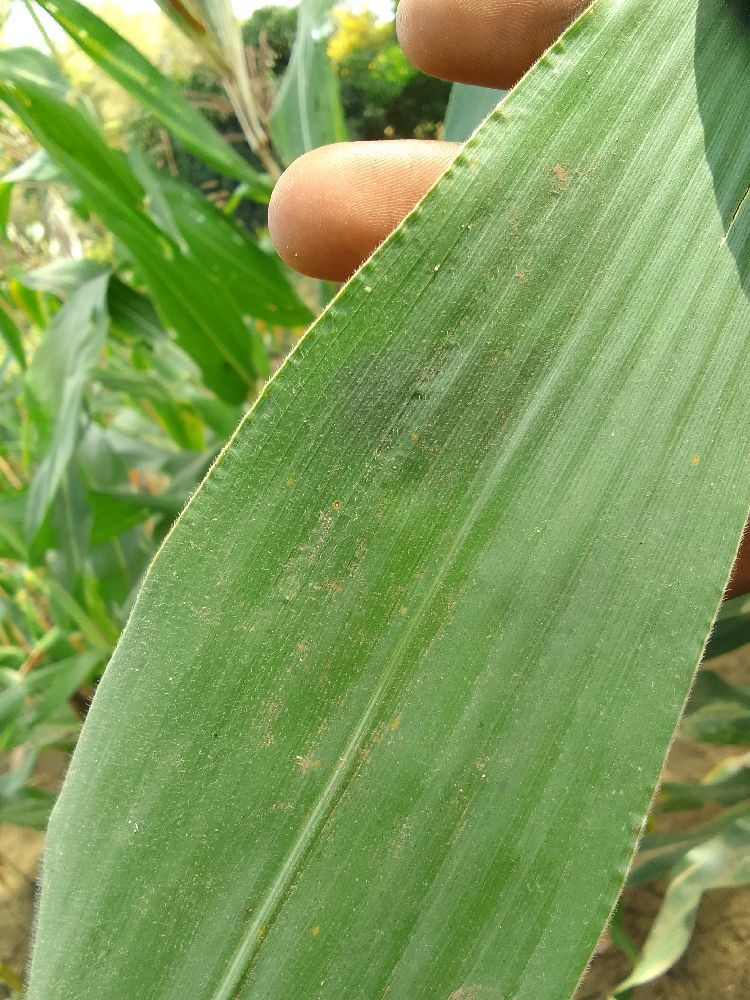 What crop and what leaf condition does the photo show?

maize, healthy
